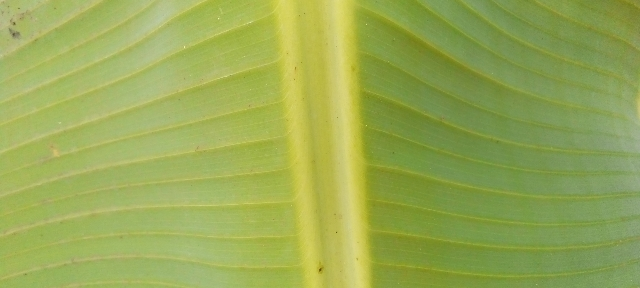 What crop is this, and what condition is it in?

banana, healthy
